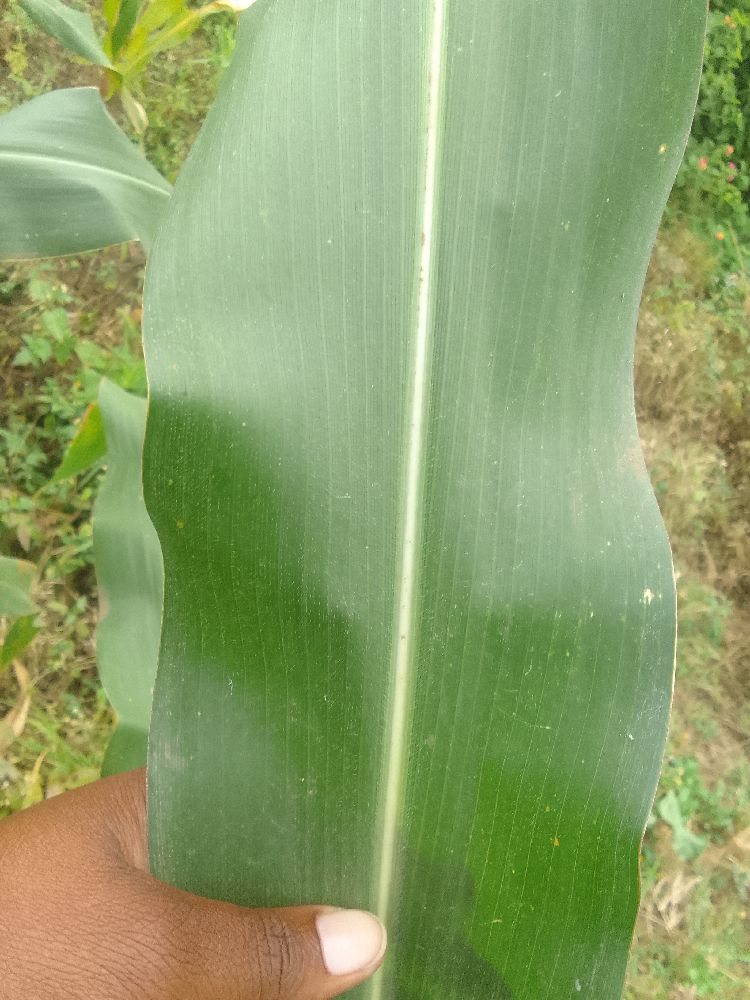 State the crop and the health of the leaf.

maize, healthy
